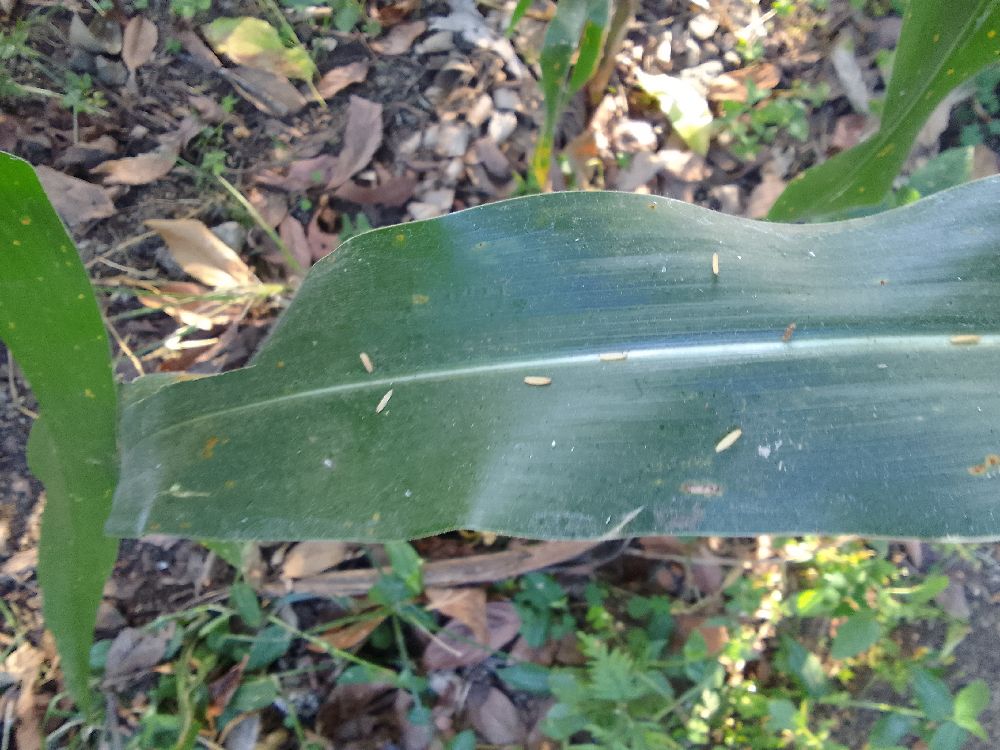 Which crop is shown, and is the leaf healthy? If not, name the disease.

maize, healthy
